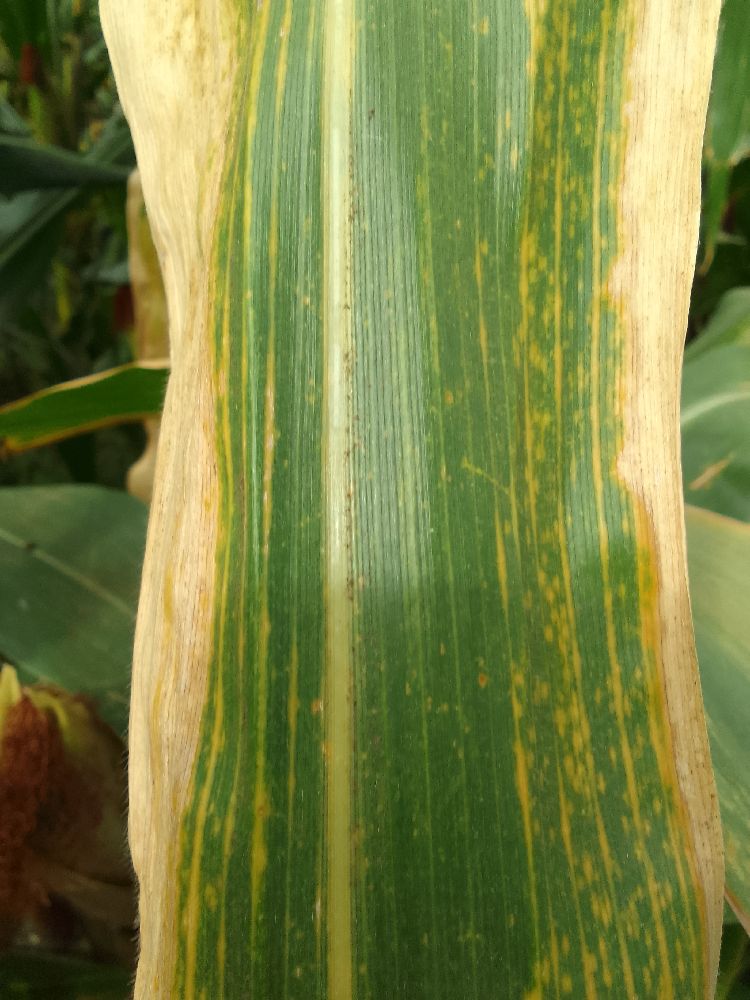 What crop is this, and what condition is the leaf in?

maize, maize lethal necrosis
